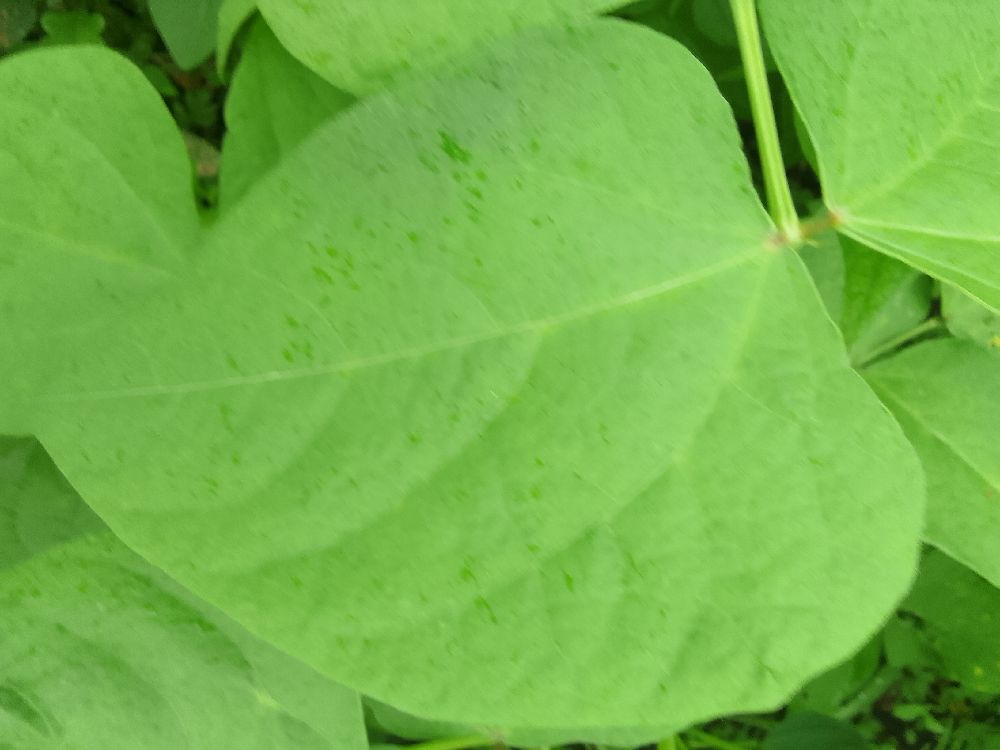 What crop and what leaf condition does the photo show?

common bean, healthy
